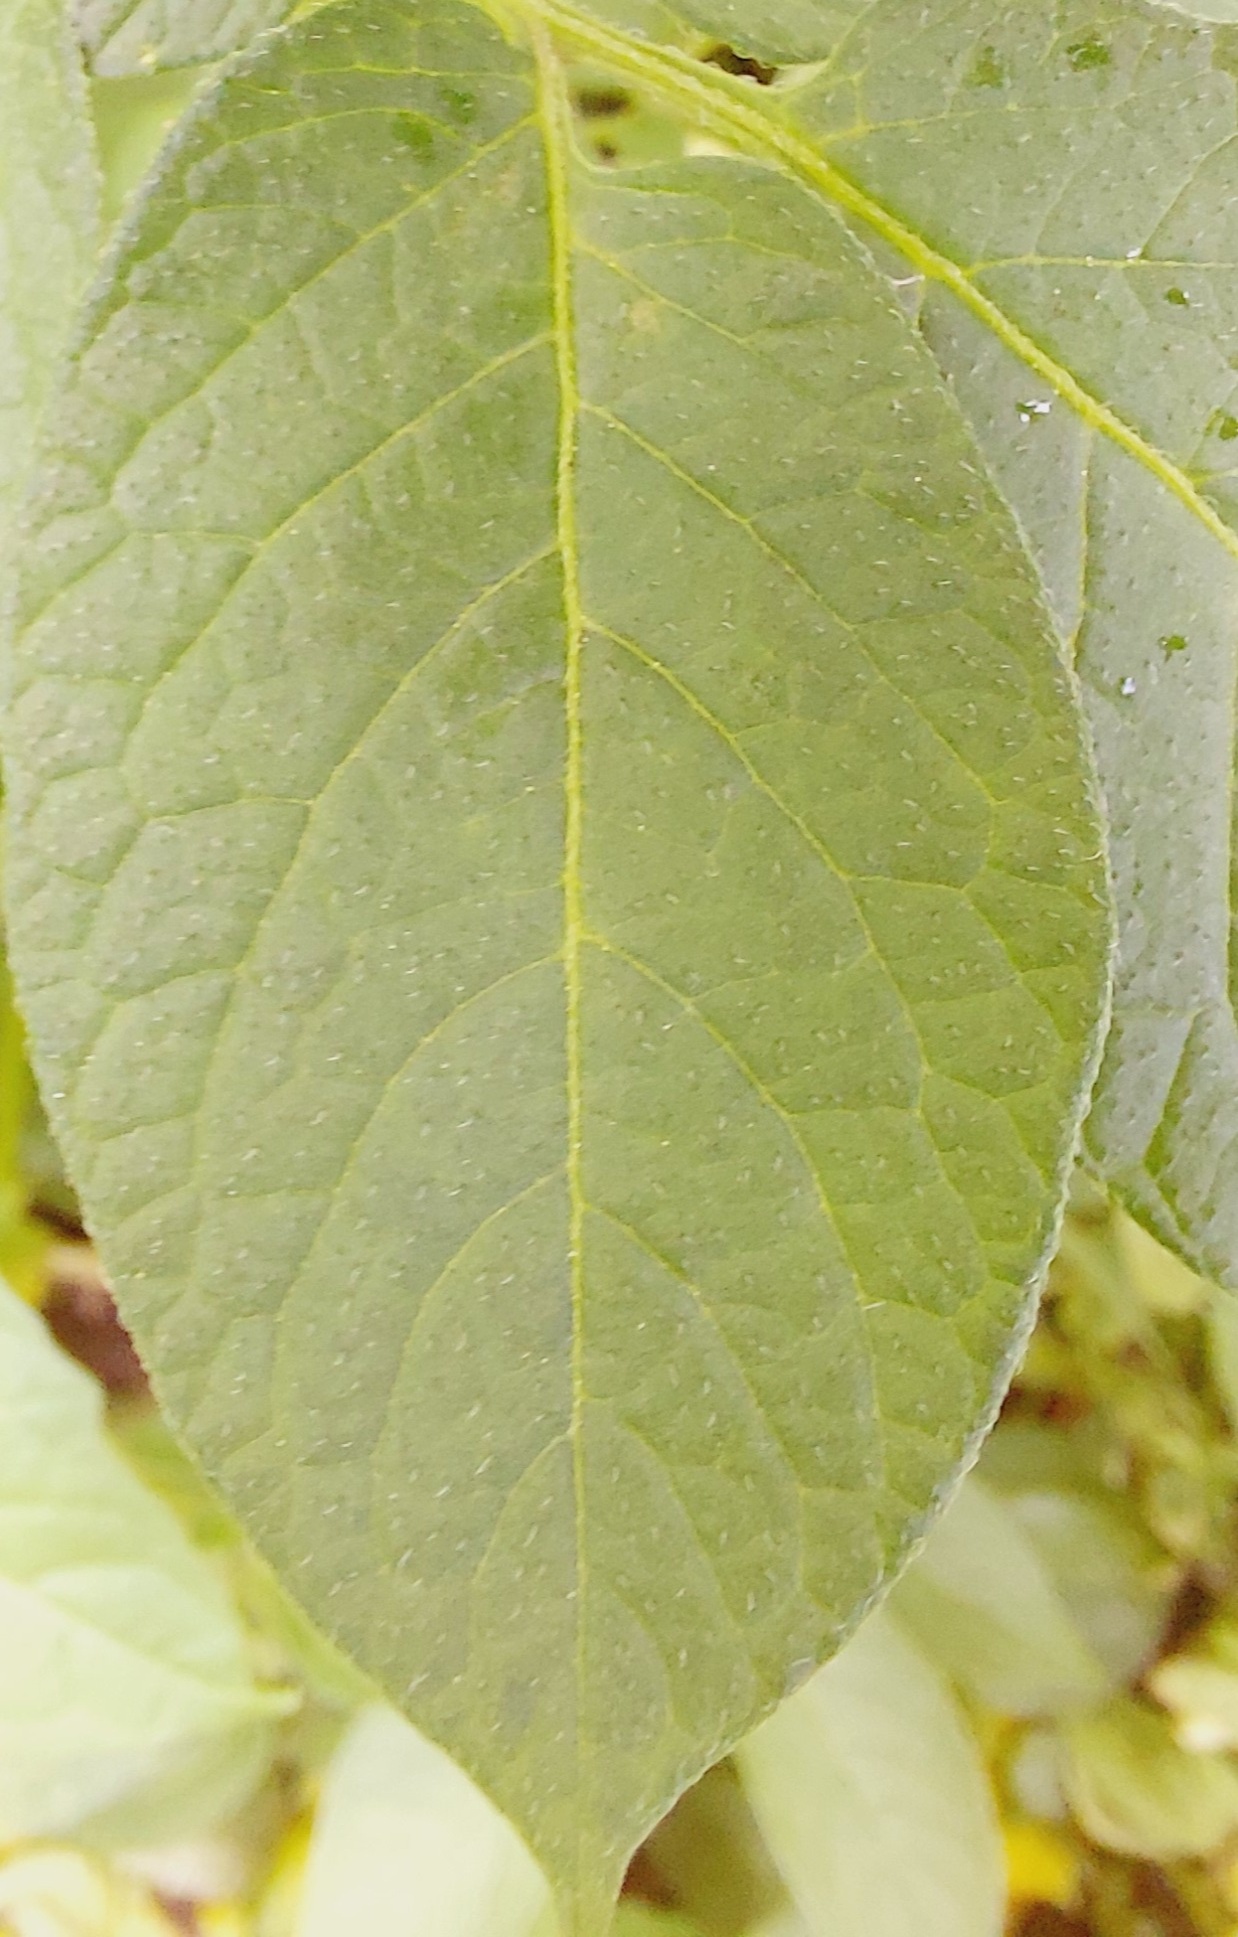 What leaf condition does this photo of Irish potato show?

healthy
